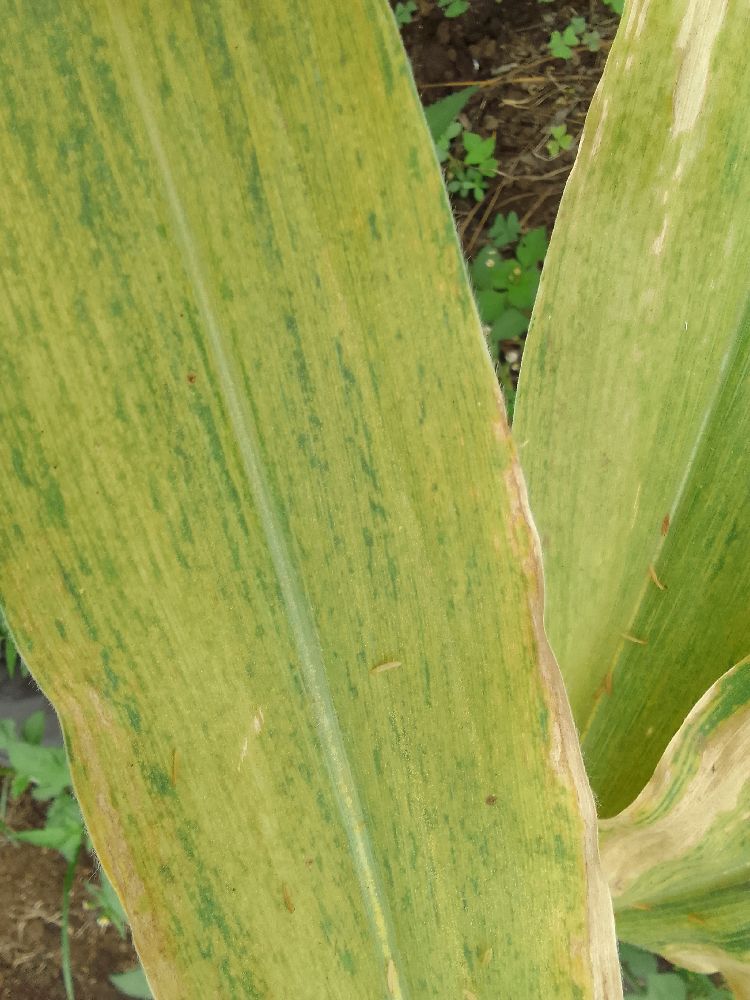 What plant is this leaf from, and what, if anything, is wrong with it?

maize, maize lethal necrosis
